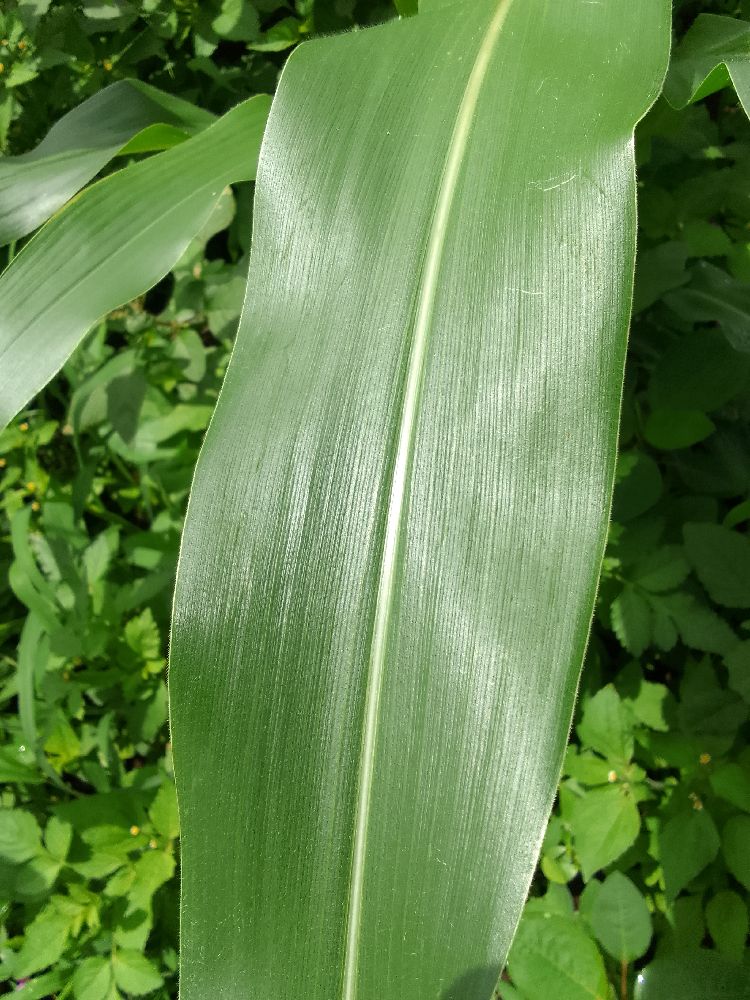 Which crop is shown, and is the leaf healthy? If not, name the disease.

maize, healthy
